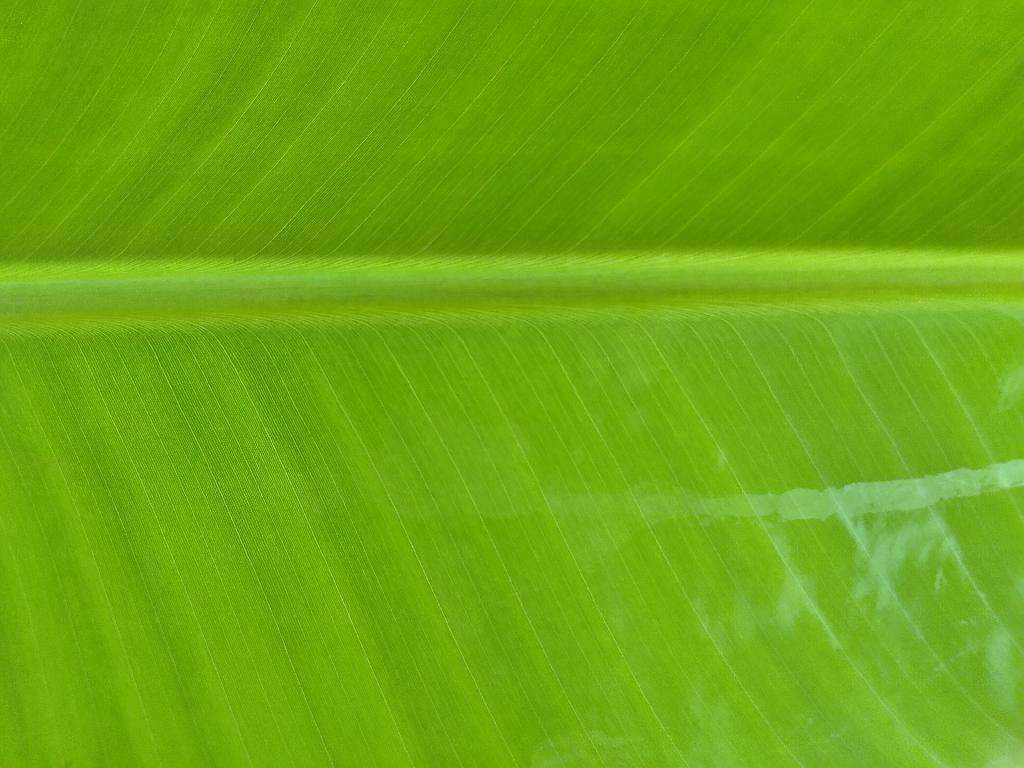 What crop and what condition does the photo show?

banana, healthy
